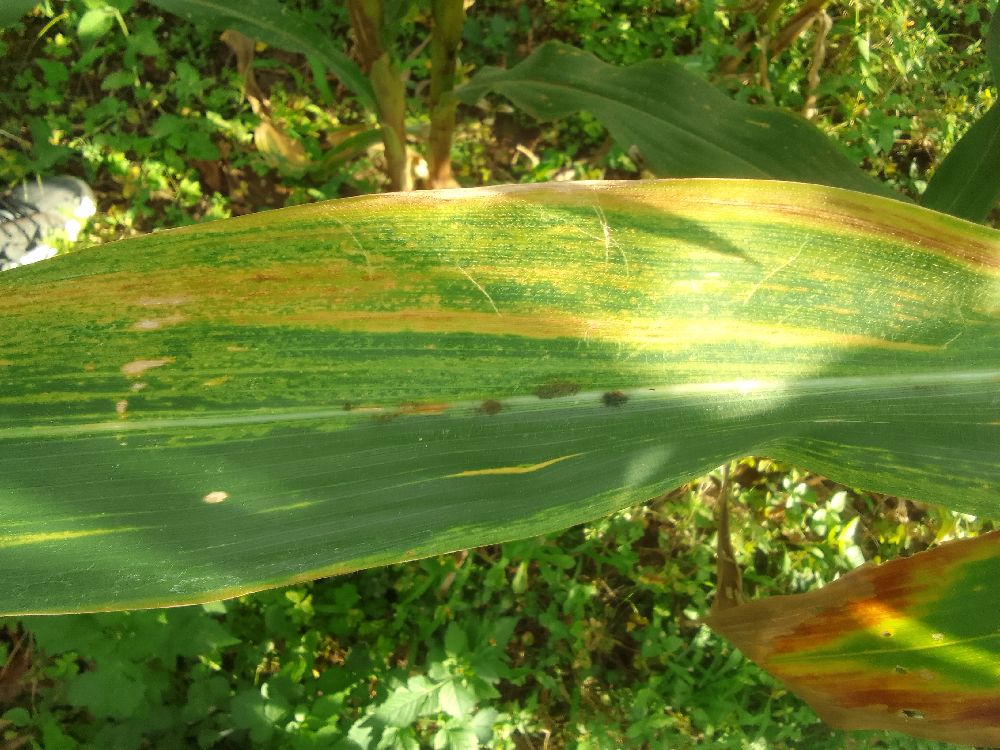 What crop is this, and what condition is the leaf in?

maize, maize lethal necrosis
